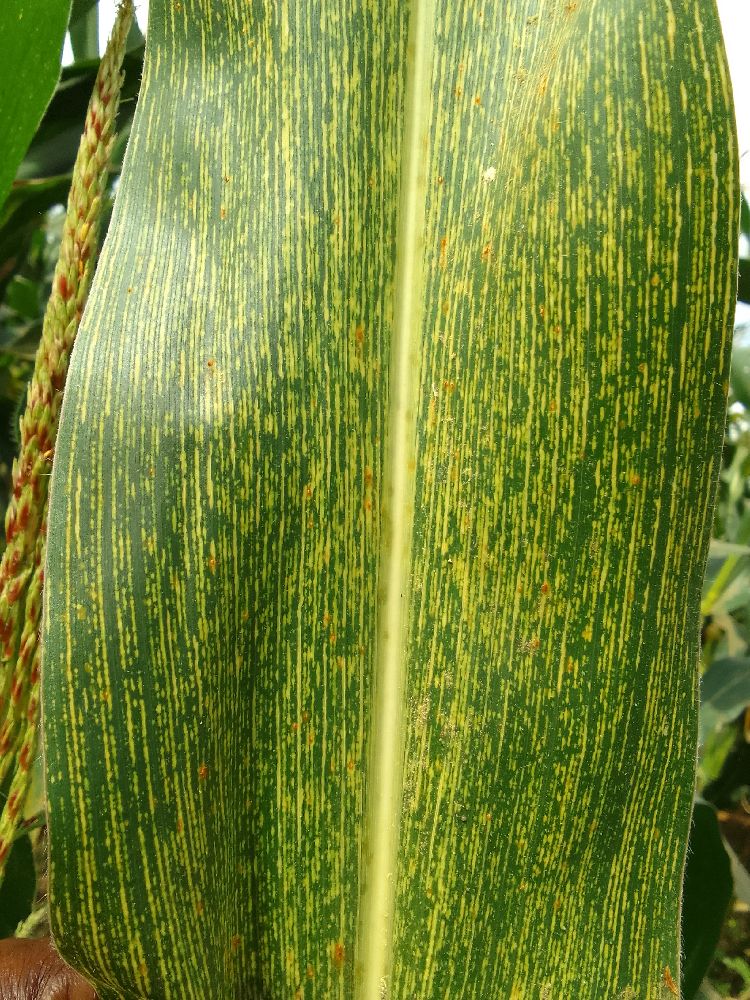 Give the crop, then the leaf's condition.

maize, maize streak virus
